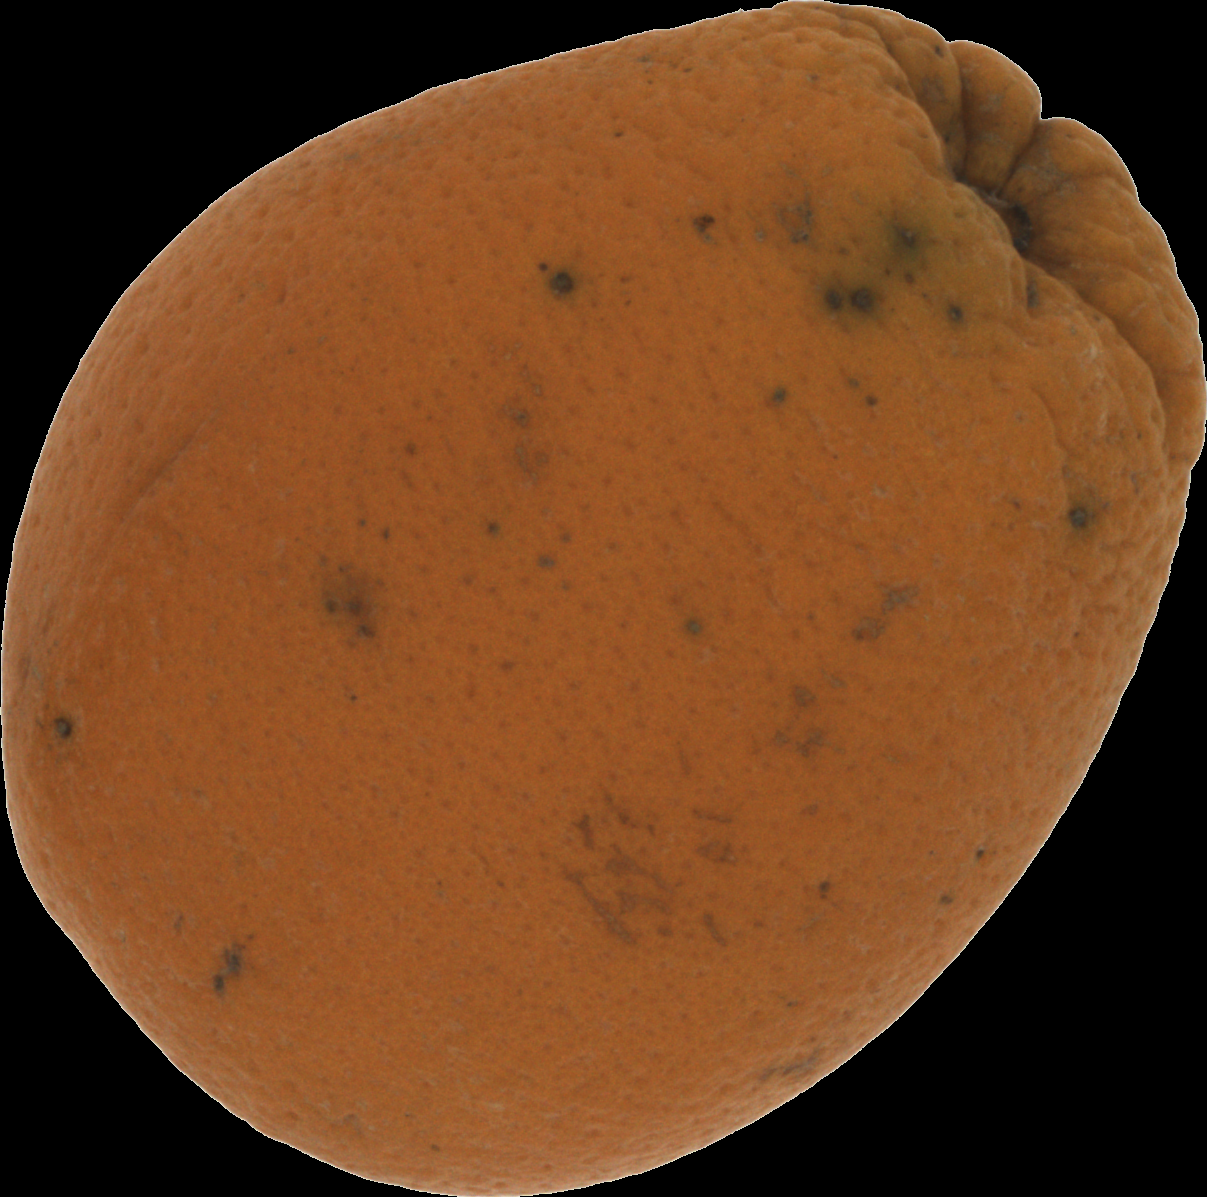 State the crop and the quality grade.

orange, bad
